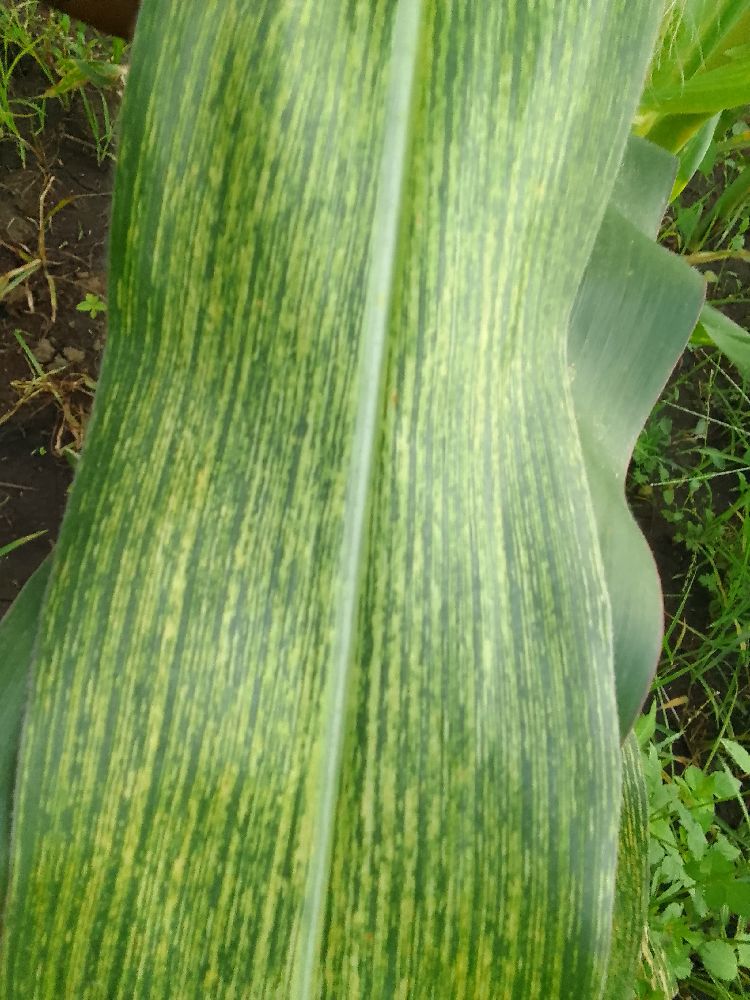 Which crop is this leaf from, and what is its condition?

maize, maize streak virus
